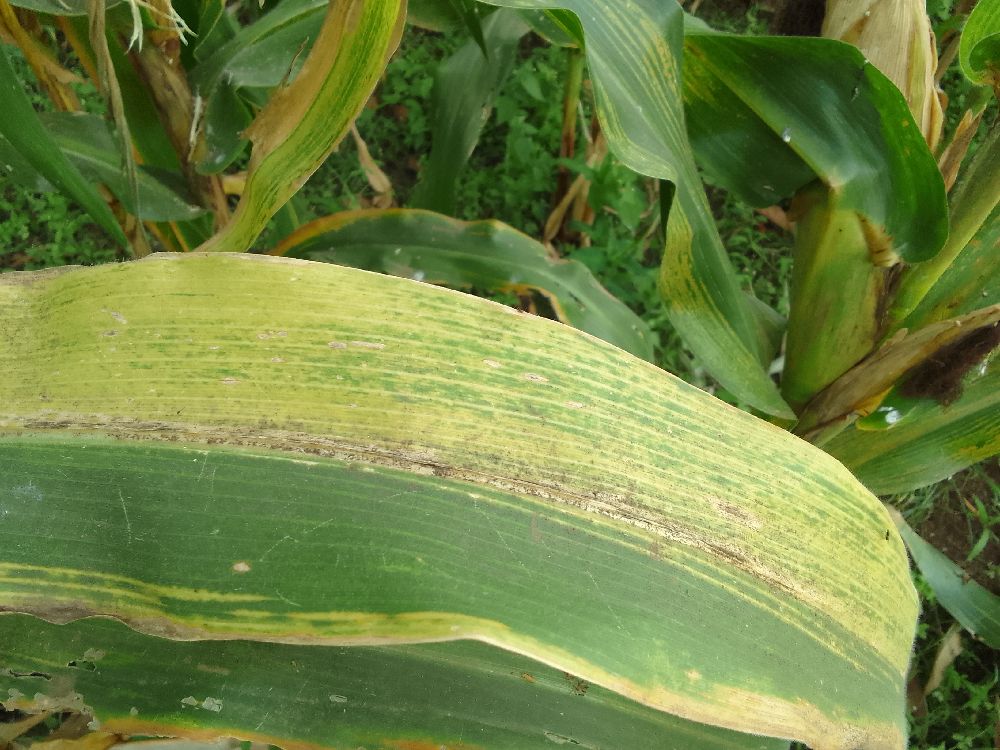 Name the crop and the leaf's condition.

maize, maize lethal necrosis
